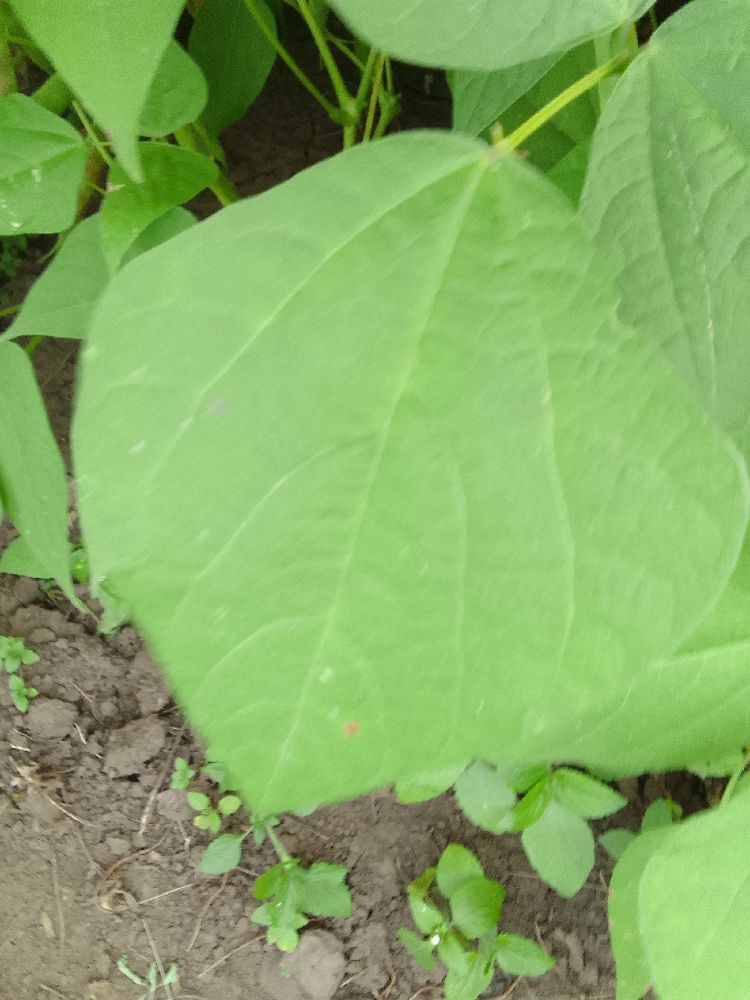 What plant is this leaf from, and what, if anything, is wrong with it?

common bean, healthy
